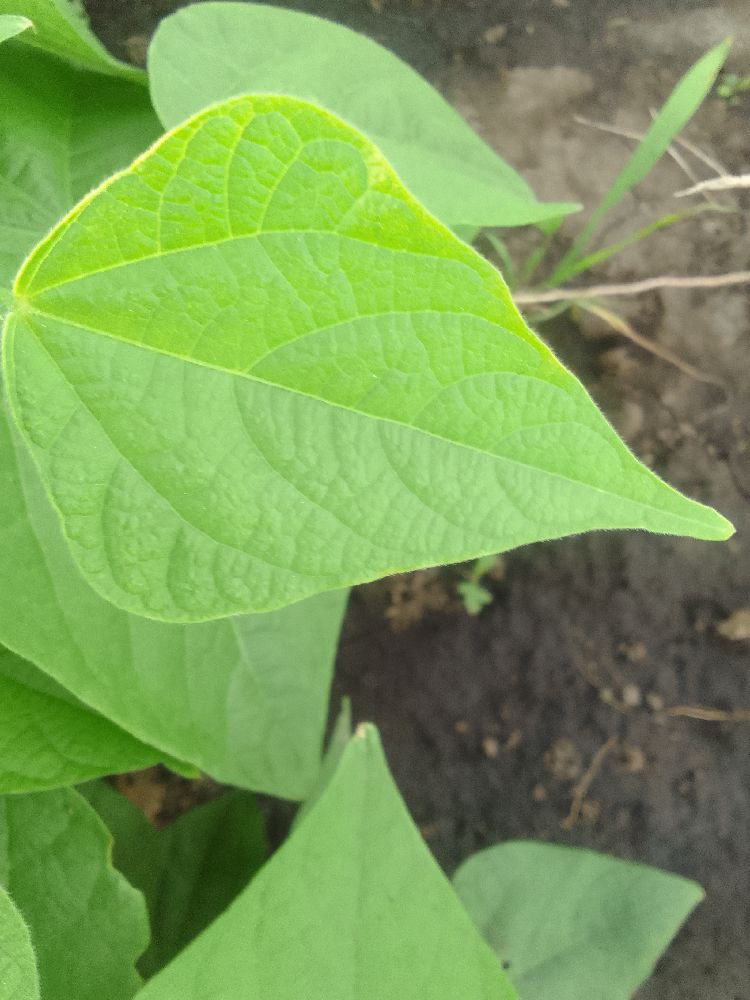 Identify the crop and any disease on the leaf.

common bean, healthy
